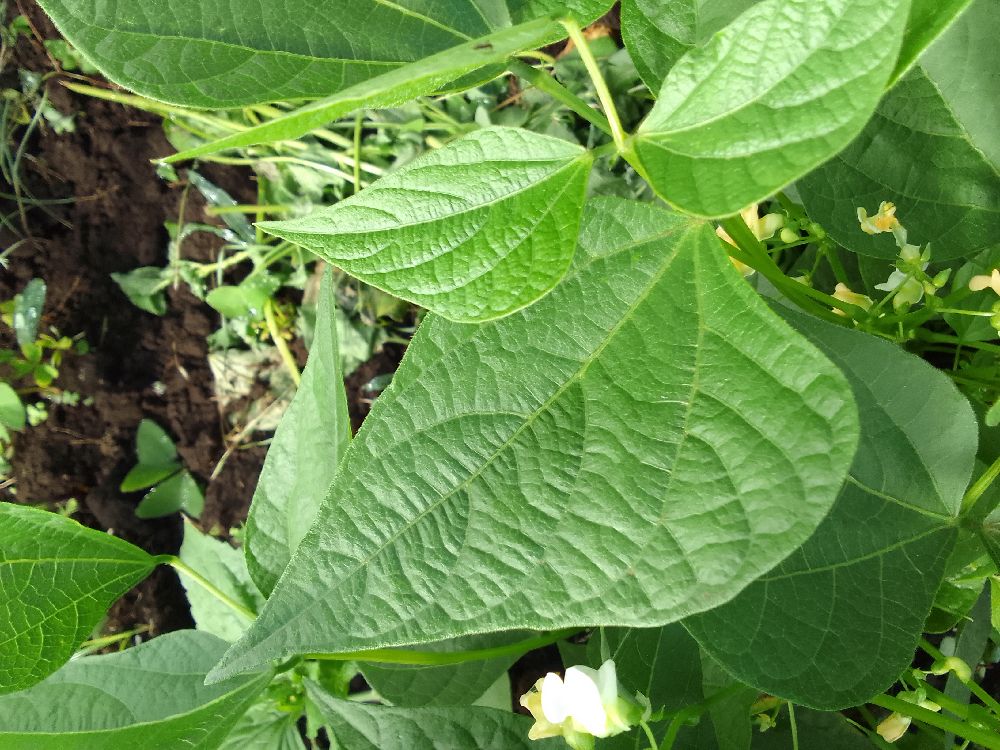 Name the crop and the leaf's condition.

common bean, healthy
